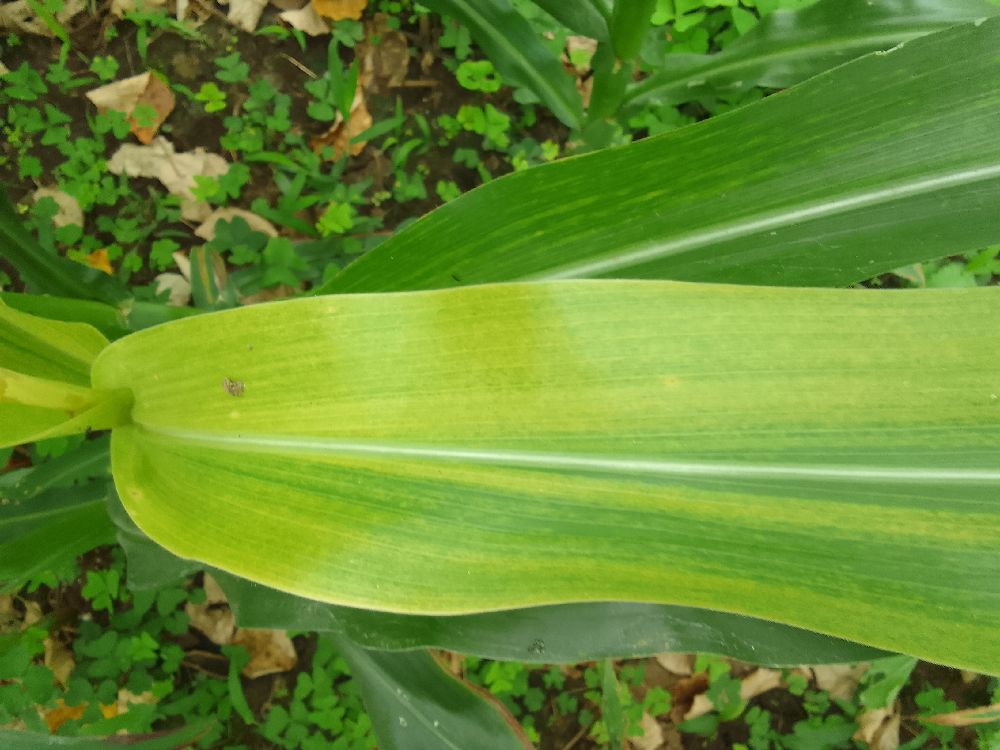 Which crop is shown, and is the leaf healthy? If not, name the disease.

maize, maize lethal necrosis
